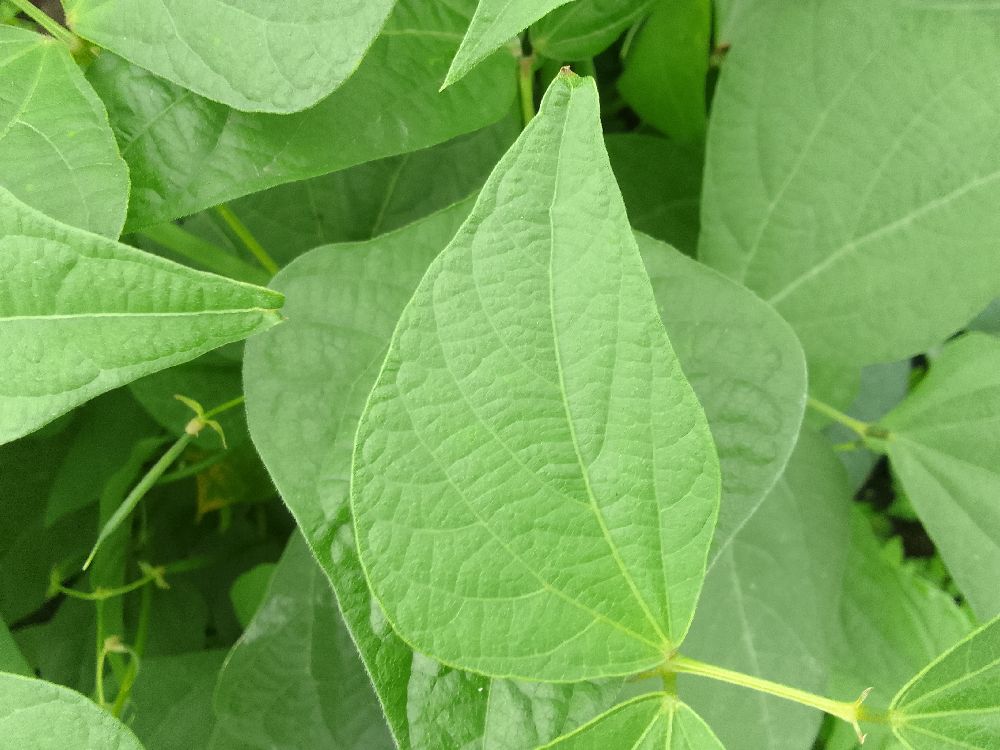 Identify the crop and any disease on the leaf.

common bean, healthy
